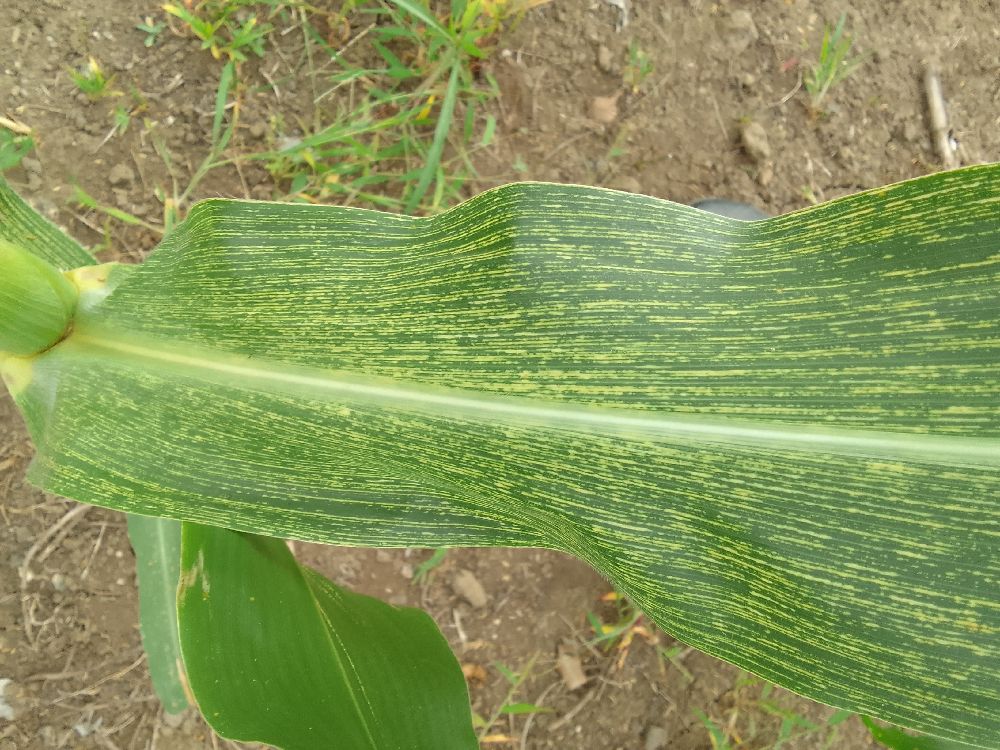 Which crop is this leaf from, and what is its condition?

maize, maize streak virus
